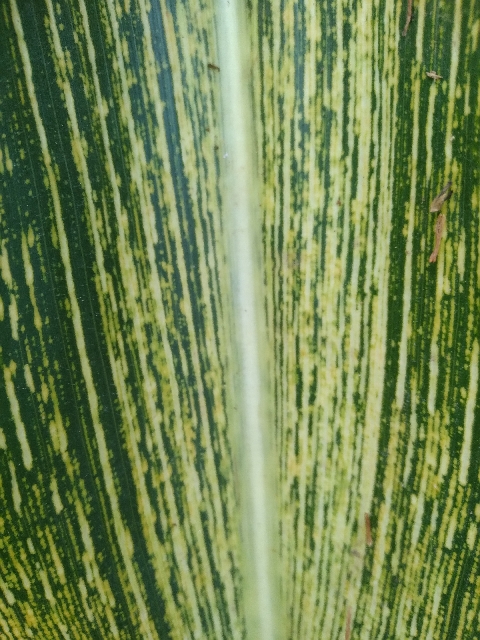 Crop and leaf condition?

maize, maize streak virus
